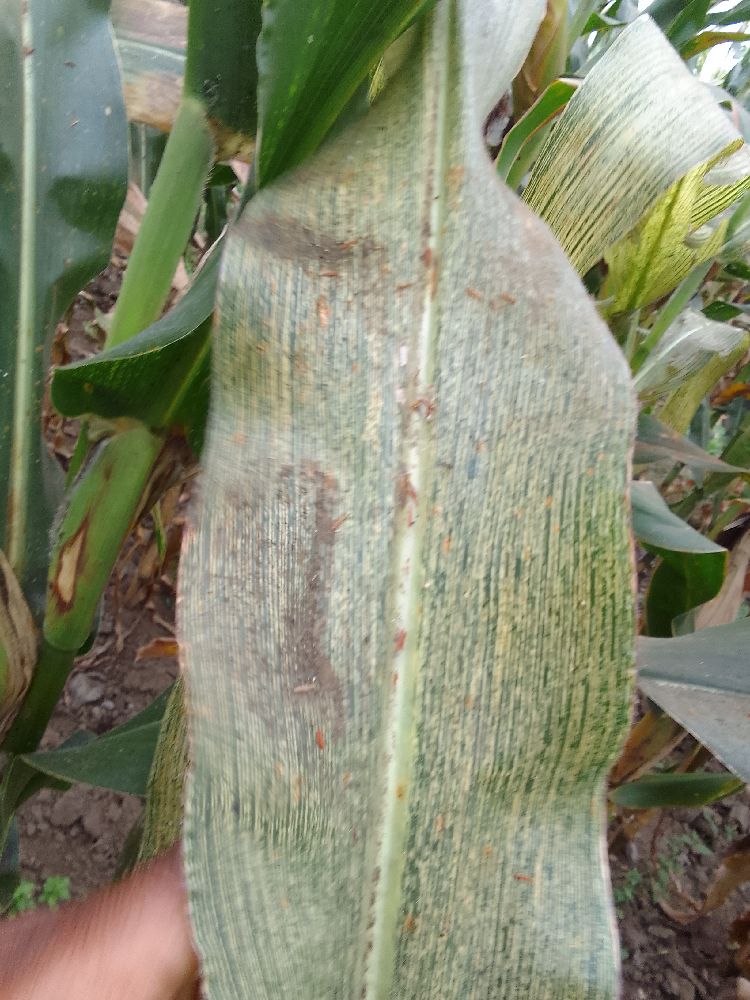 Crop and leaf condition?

maize, maize streak virus
